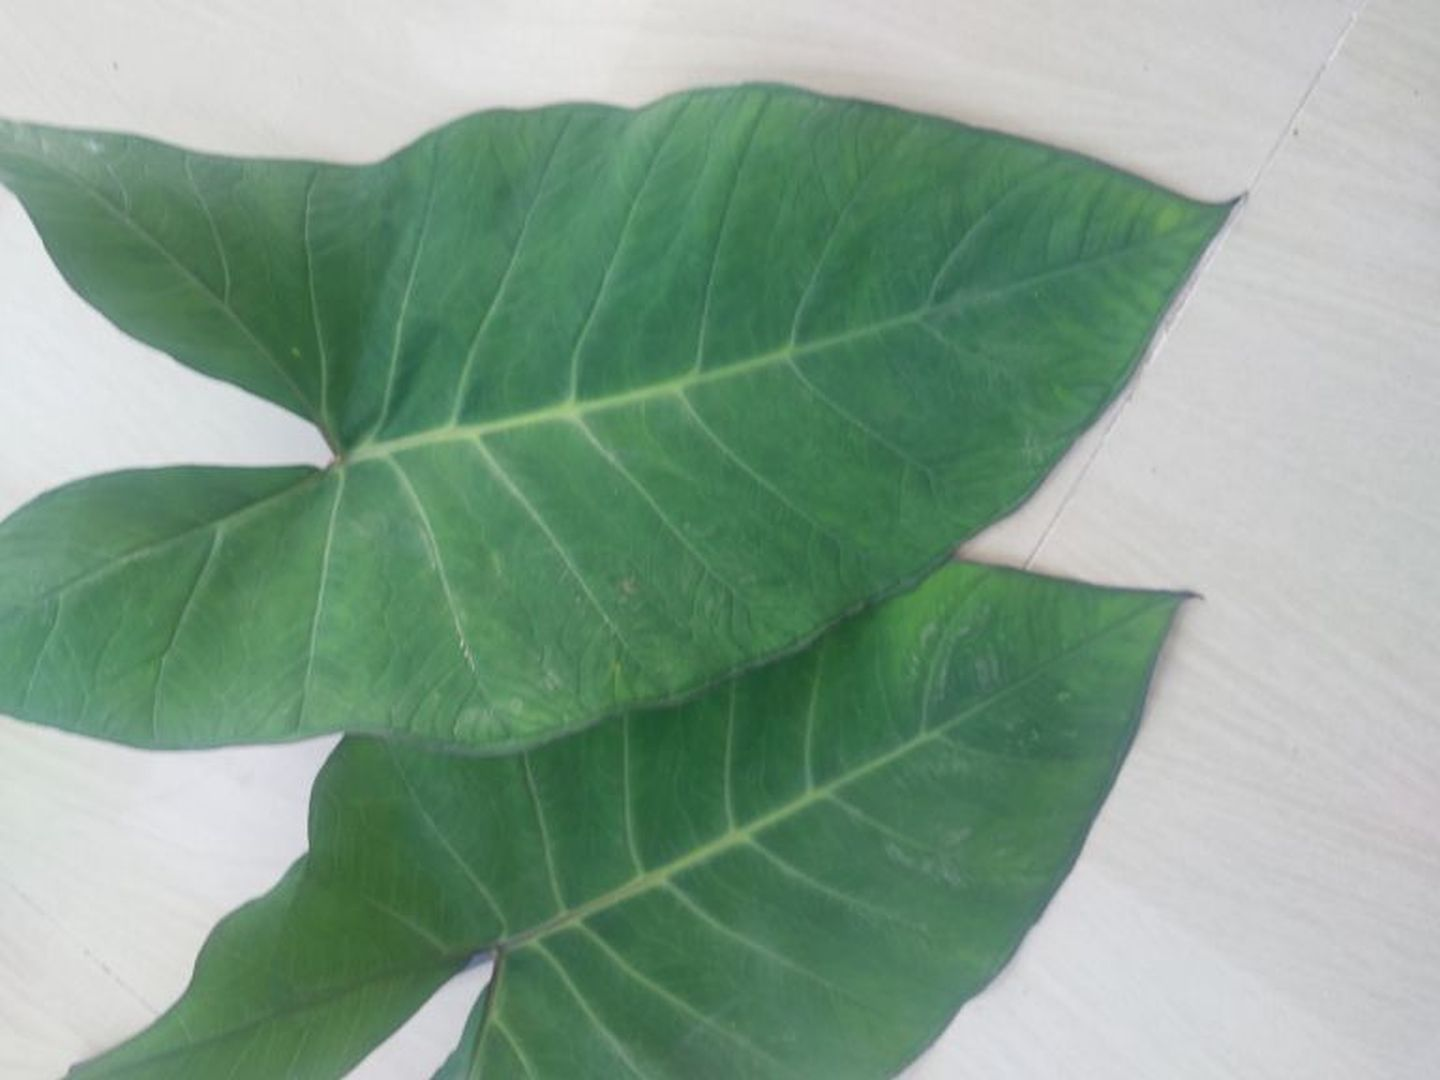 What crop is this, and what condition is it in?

taro, healthy
